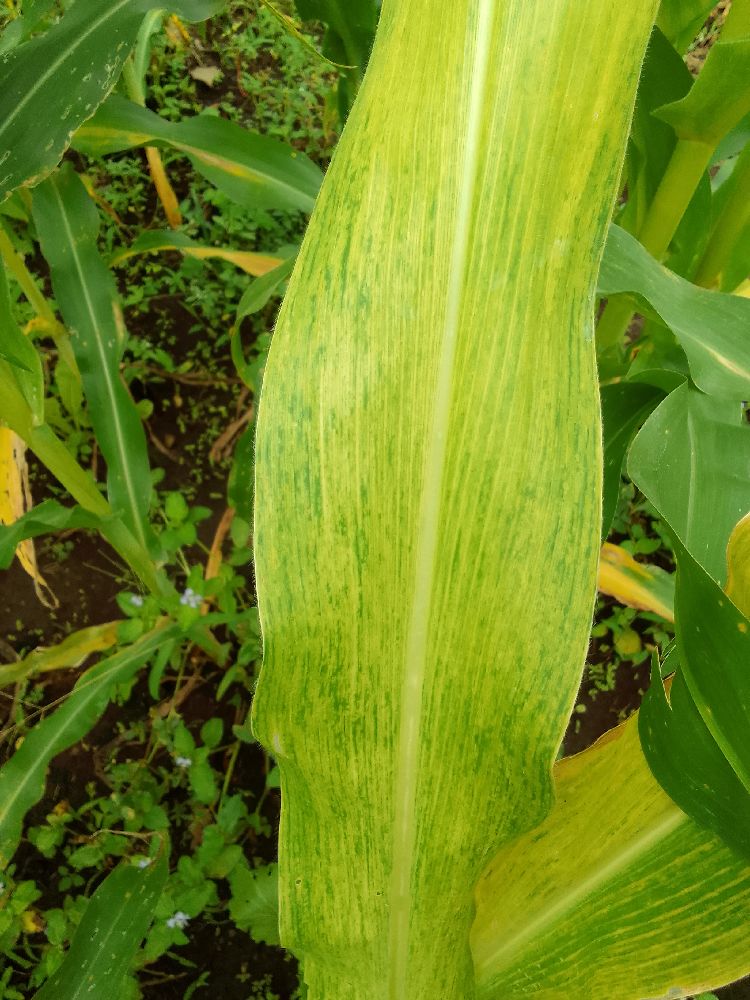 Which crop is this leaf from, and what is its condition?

maize, maize lethal necrosis
